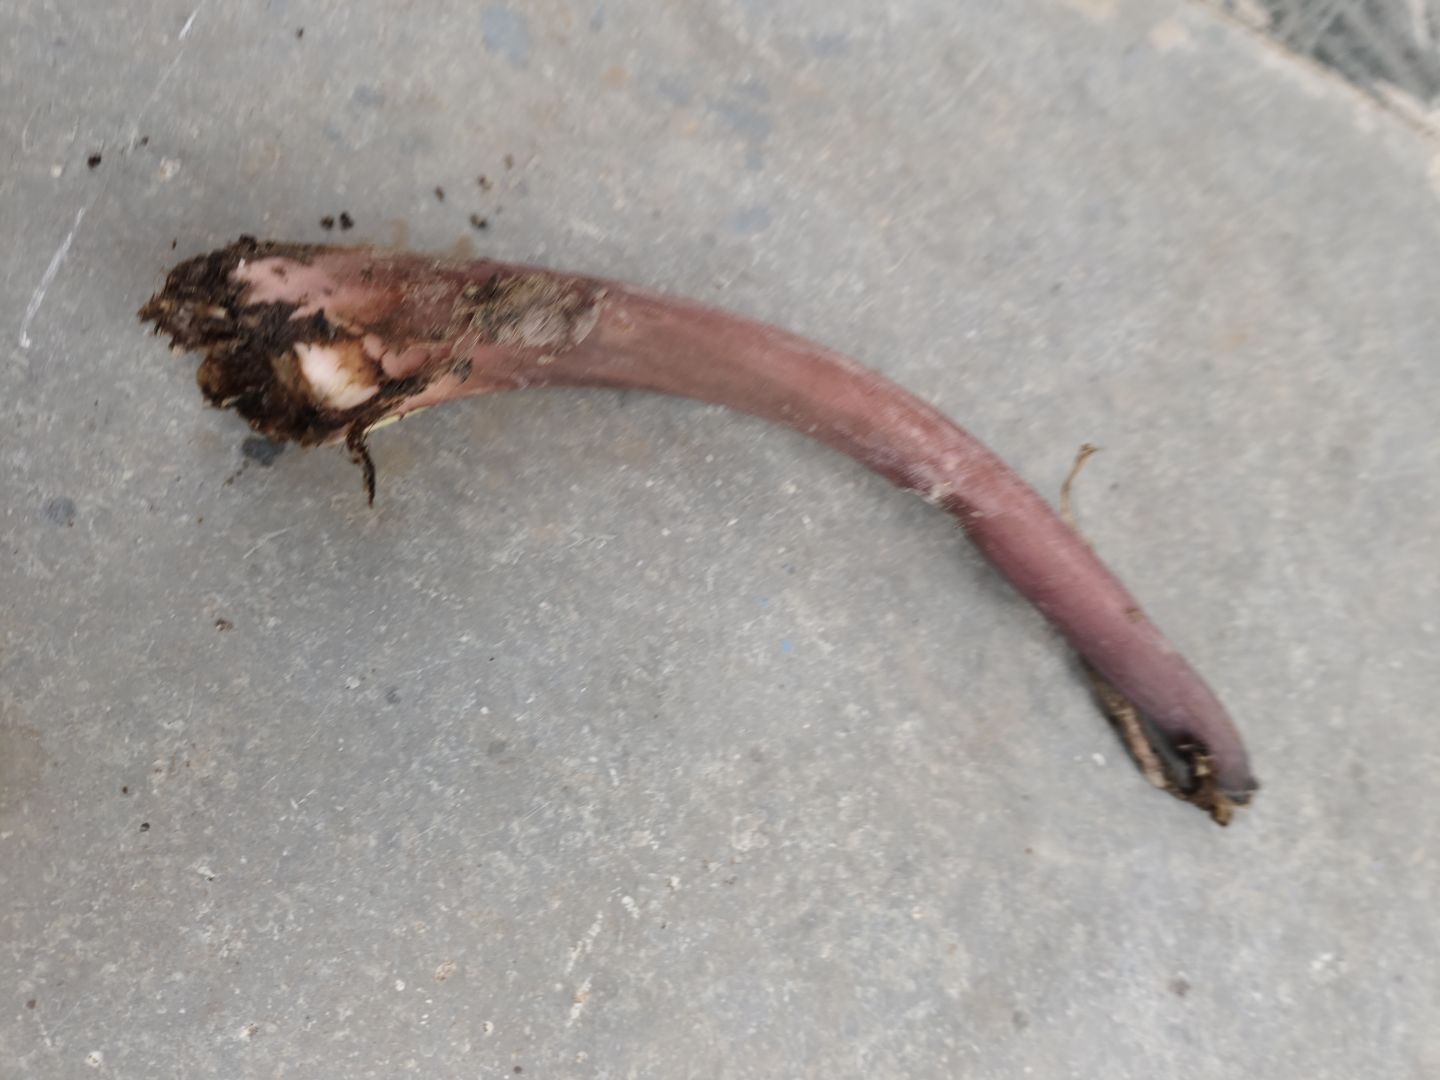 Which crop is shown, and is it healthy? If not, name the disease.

taro, root rot
